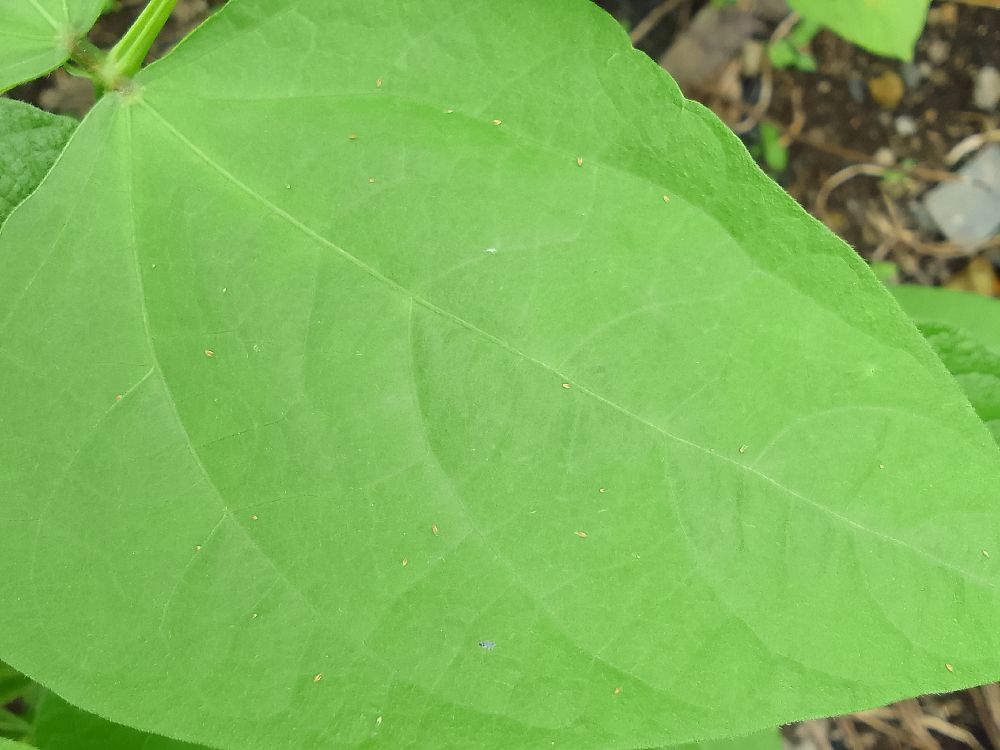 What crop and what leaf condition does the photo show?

common bean, healthy
